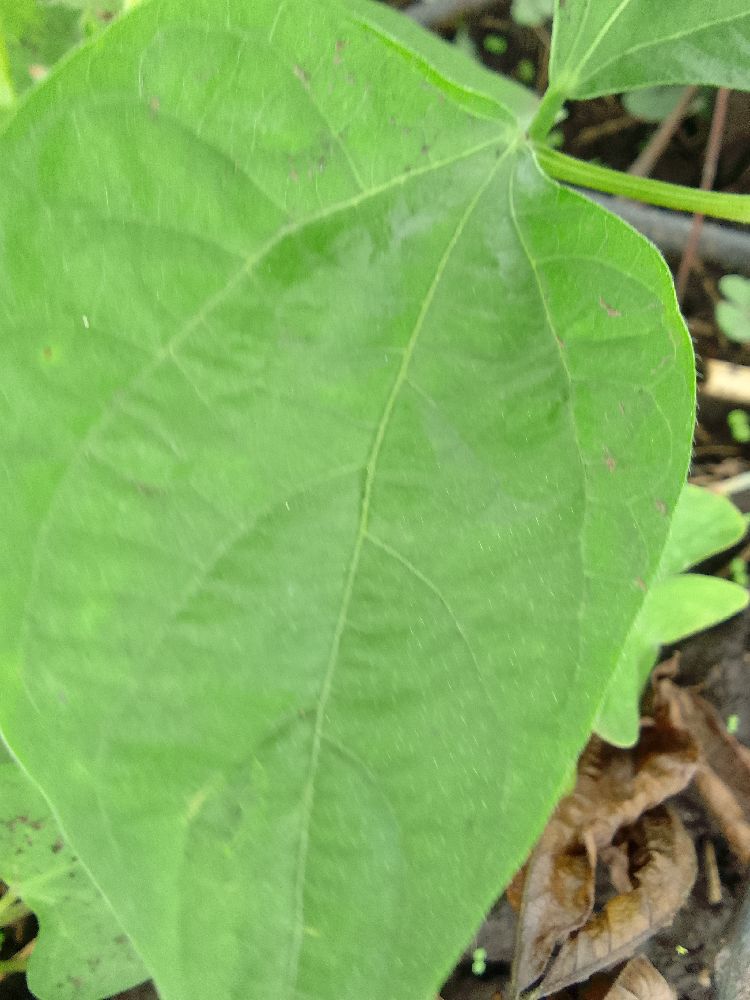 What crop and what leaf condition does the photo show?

common bean, healthy
